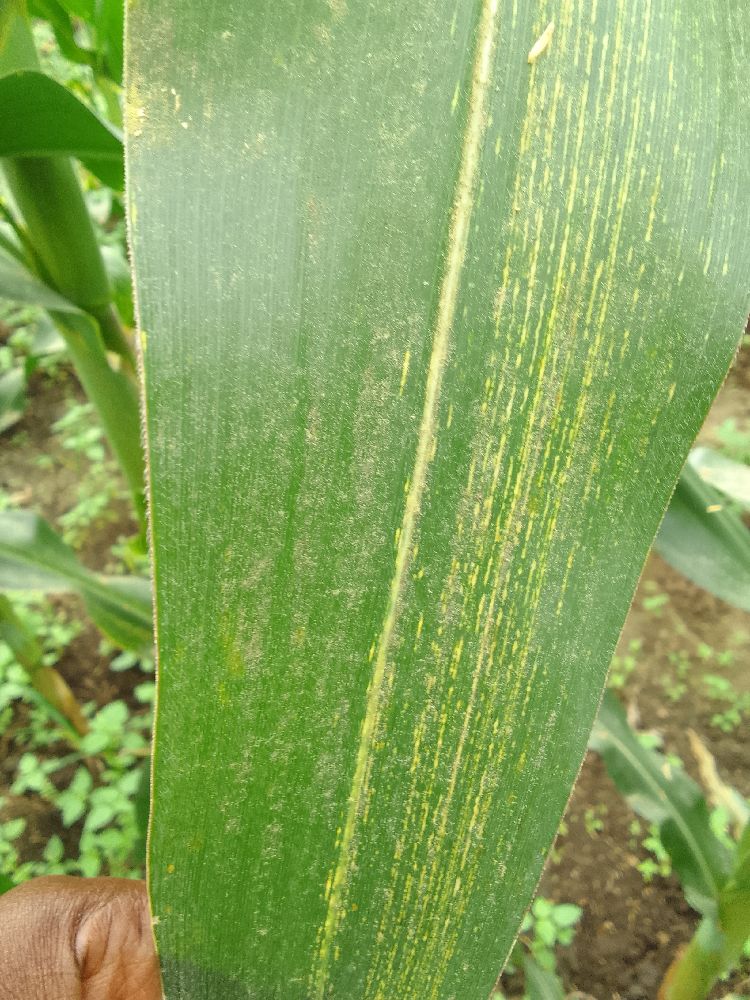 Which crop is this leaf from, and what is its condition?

maize, maize streak virus
